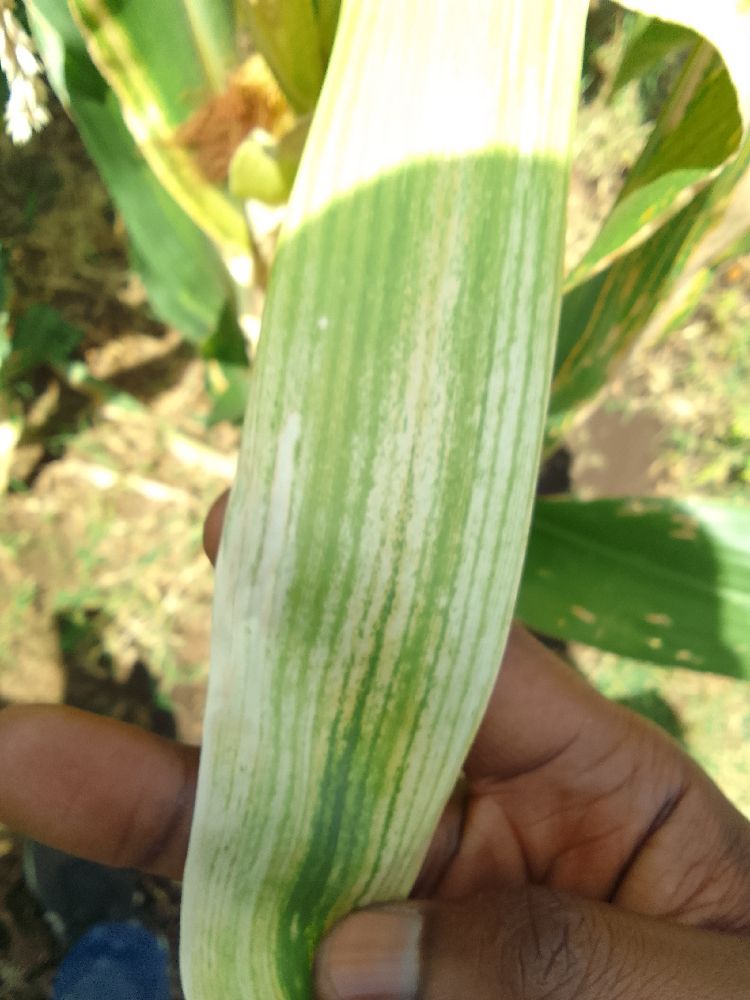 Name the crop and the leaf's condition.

maize, maize lethal necrosis
